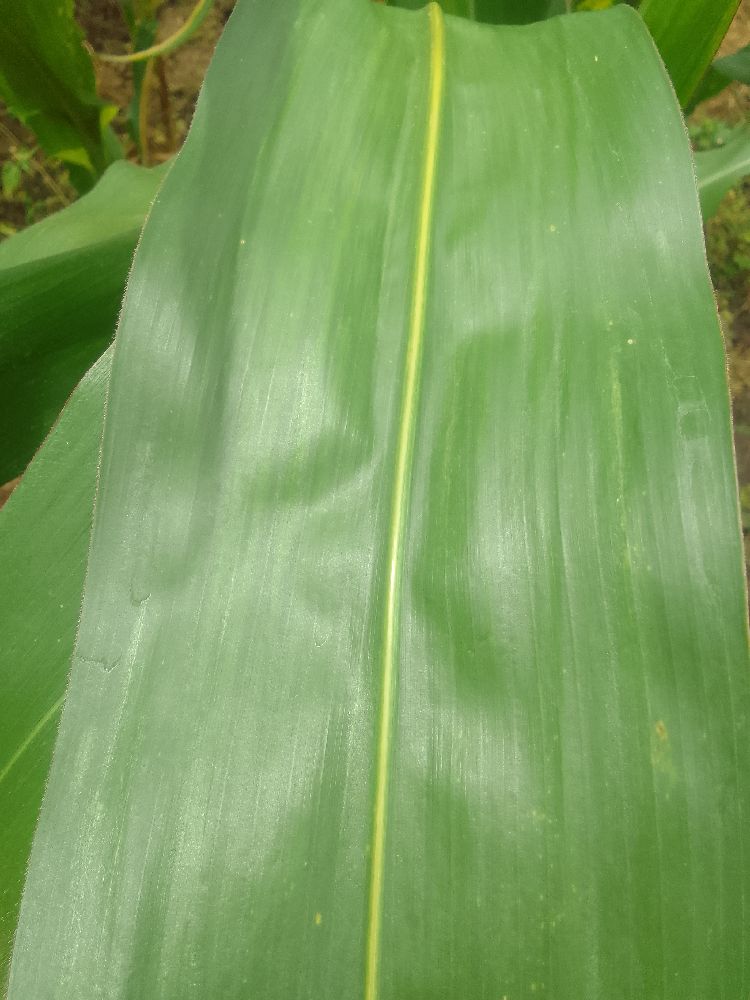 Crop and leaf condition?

maize, healthy
